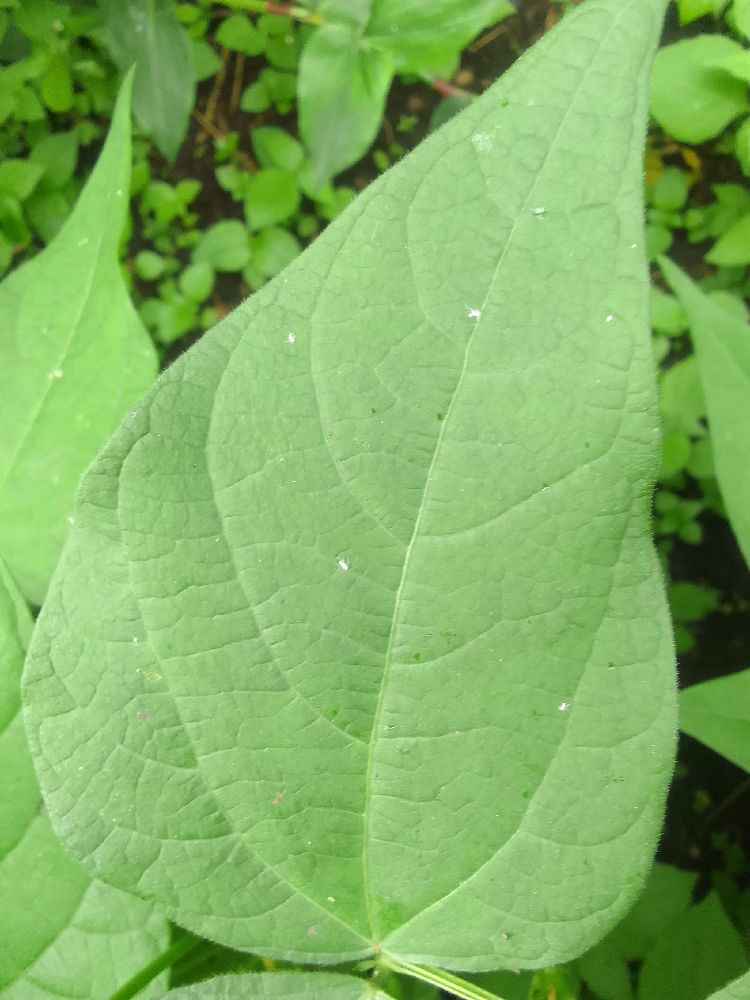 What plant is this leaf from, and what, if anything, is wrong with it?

common bean, healthy
